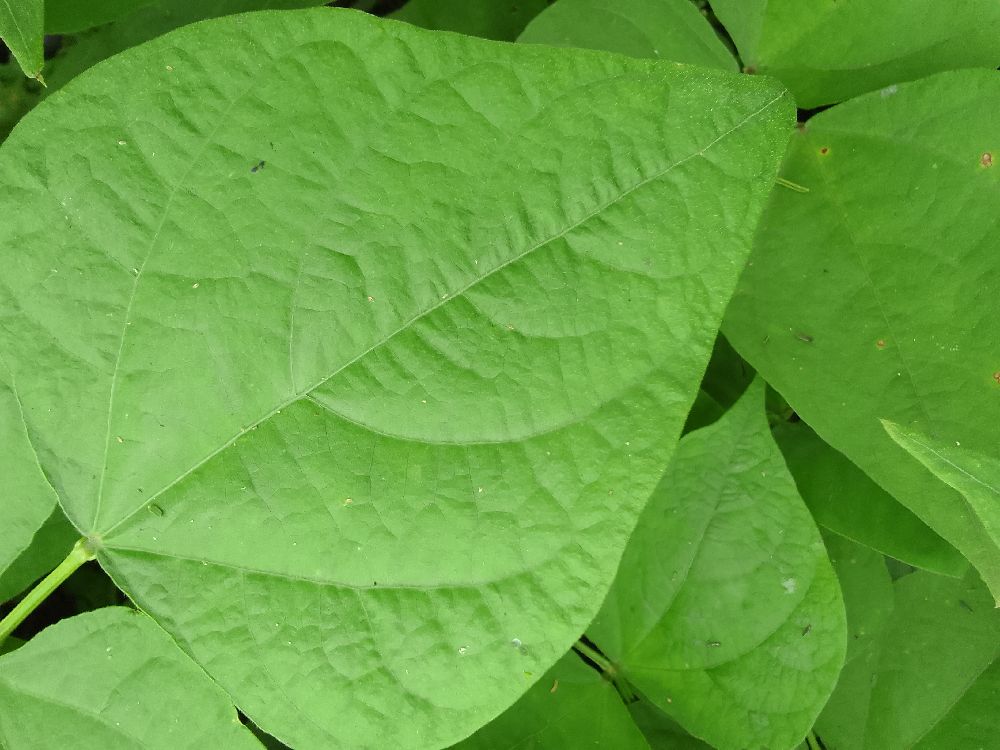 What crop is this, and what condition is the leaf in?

common bean, healthy
